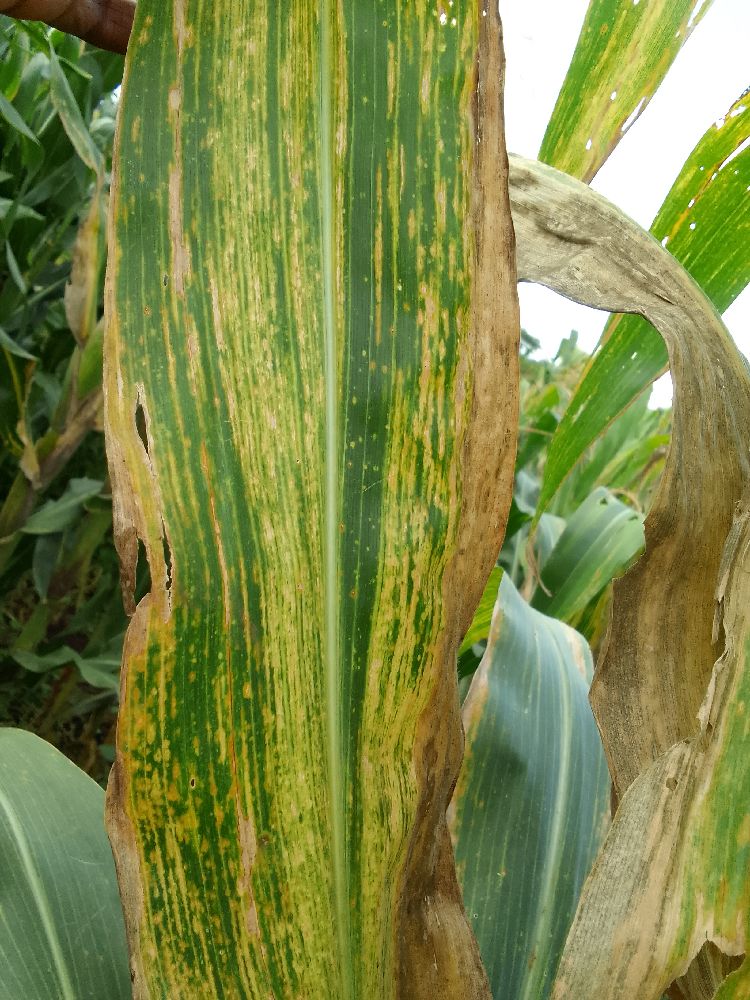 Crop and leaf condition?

maize, maize lethal necrosis
